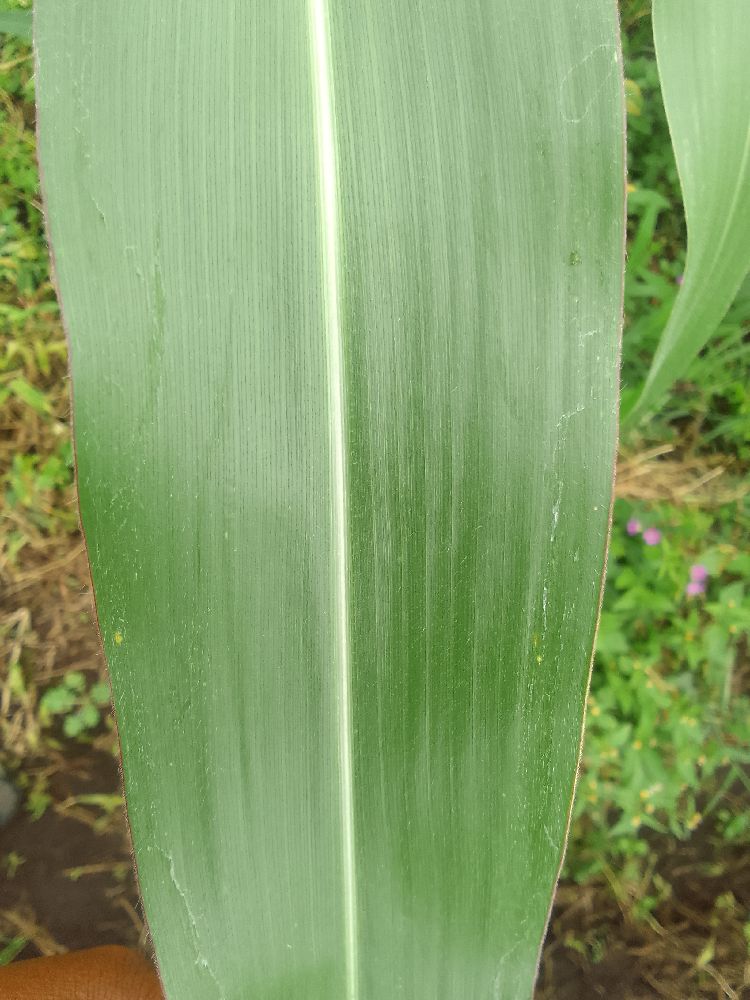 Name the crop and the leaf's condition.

maize, healthy
